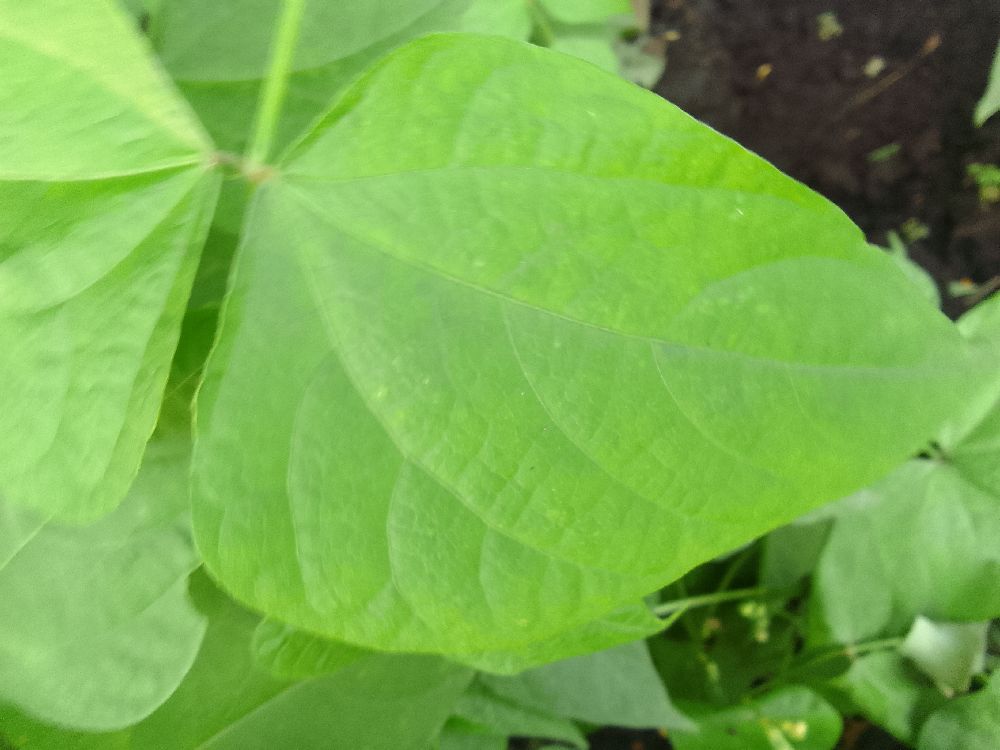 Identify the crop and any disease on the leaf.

common bean, healthy
